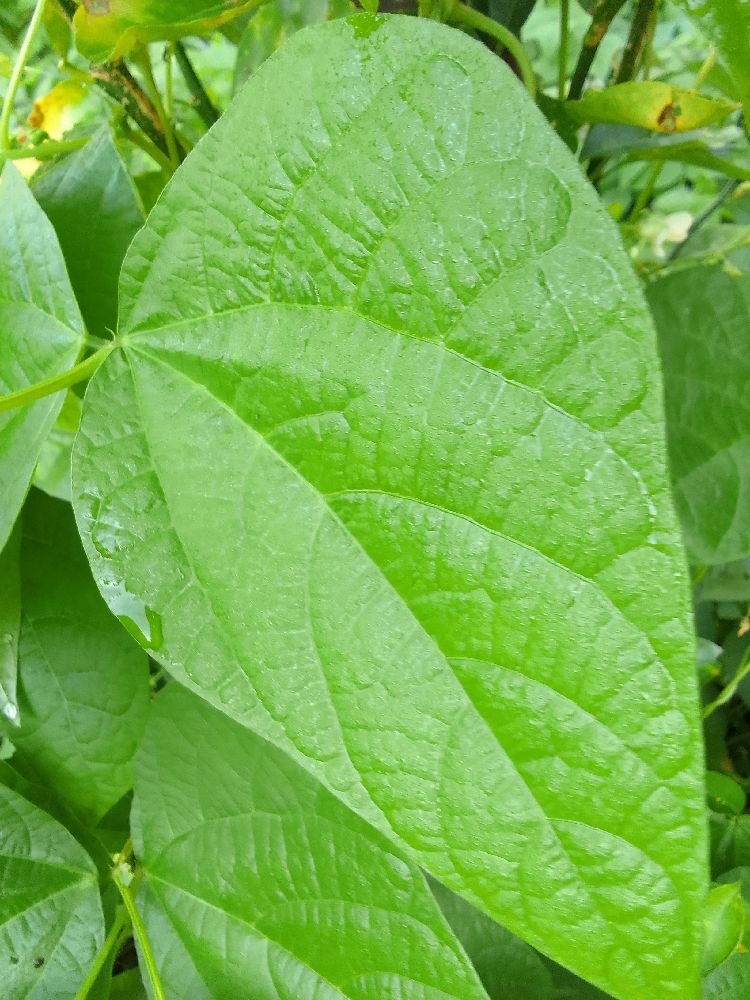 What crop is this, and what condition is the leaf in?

common bean, healthy
